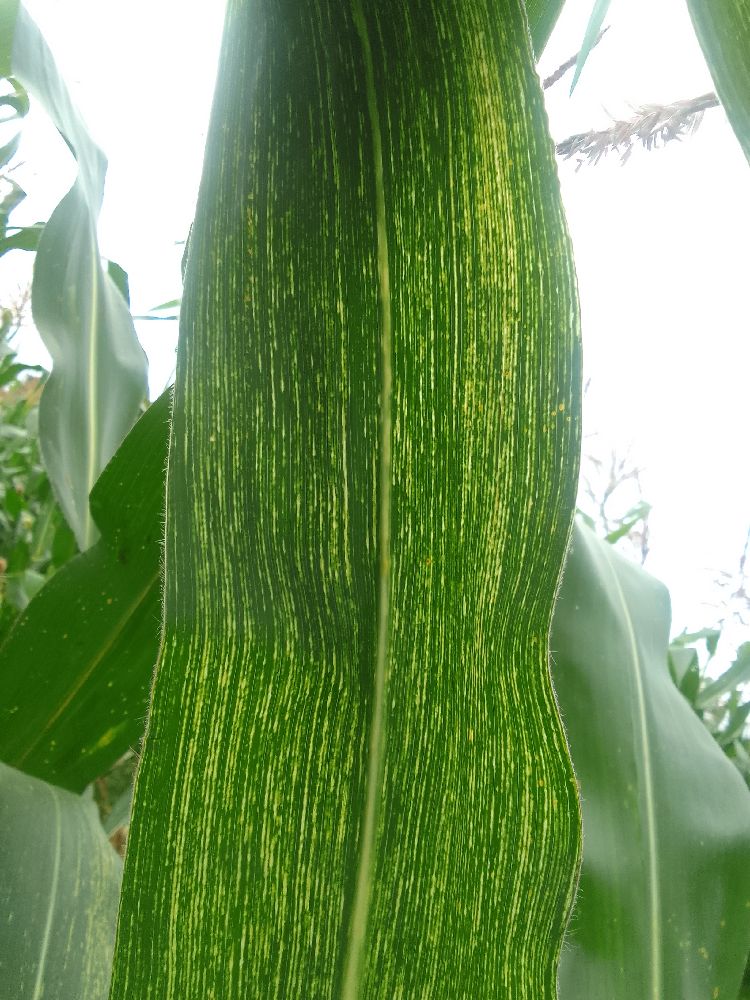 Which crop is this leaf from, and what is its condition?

maize, maize streak virus
